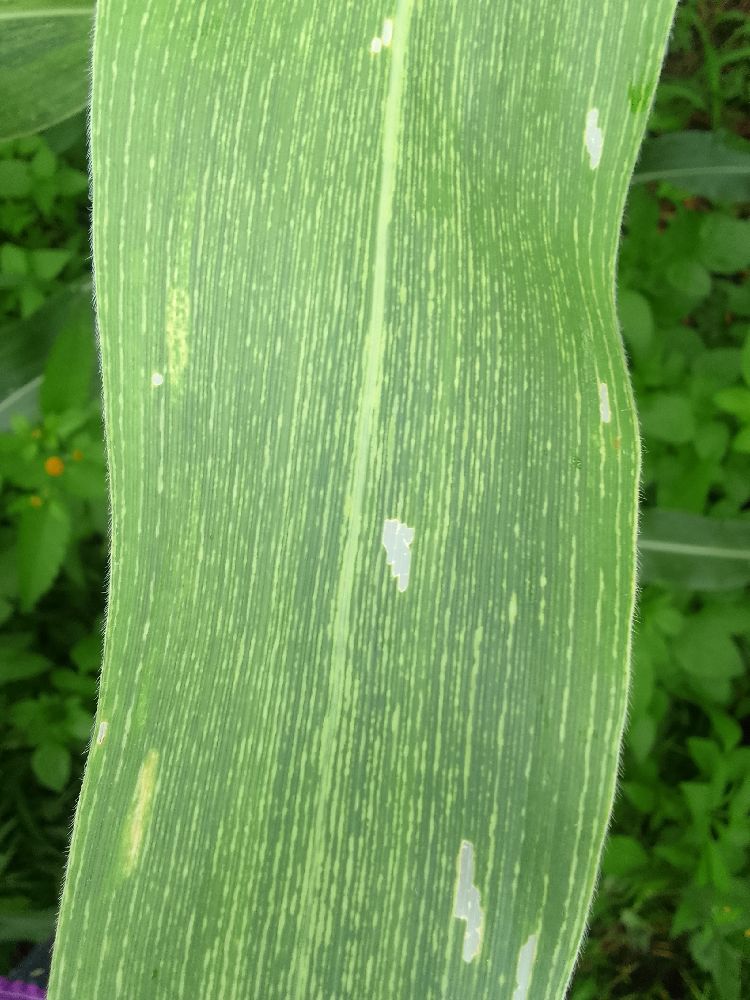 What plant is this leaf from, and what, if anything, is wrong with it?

maize, maize streak virus
